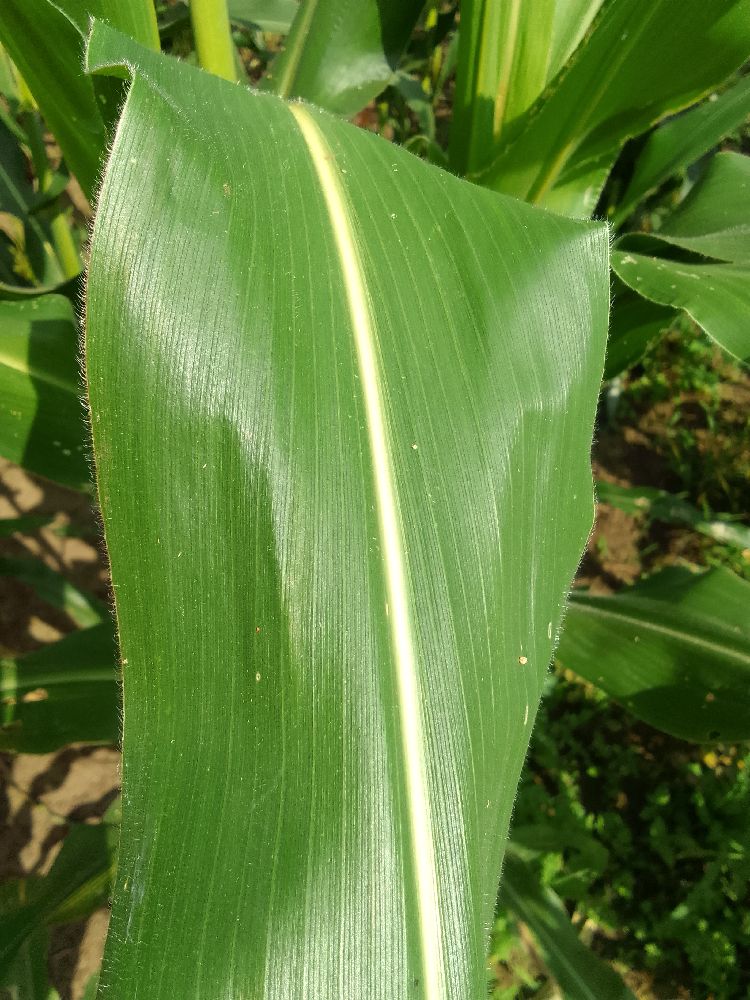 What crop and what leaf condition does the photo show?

maize, healthy
